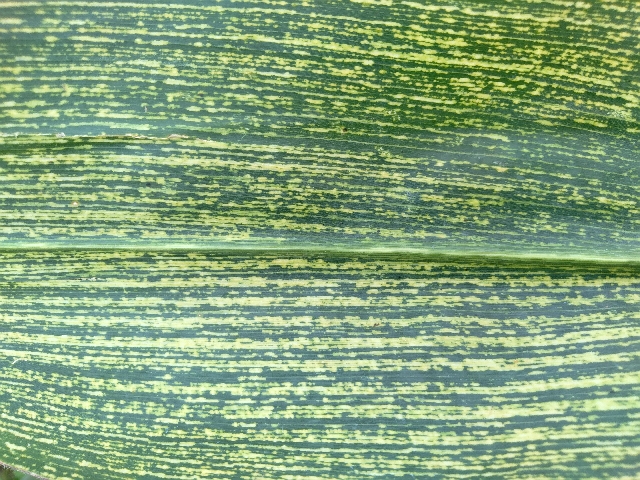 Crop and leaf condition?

maize, maize streak virus
